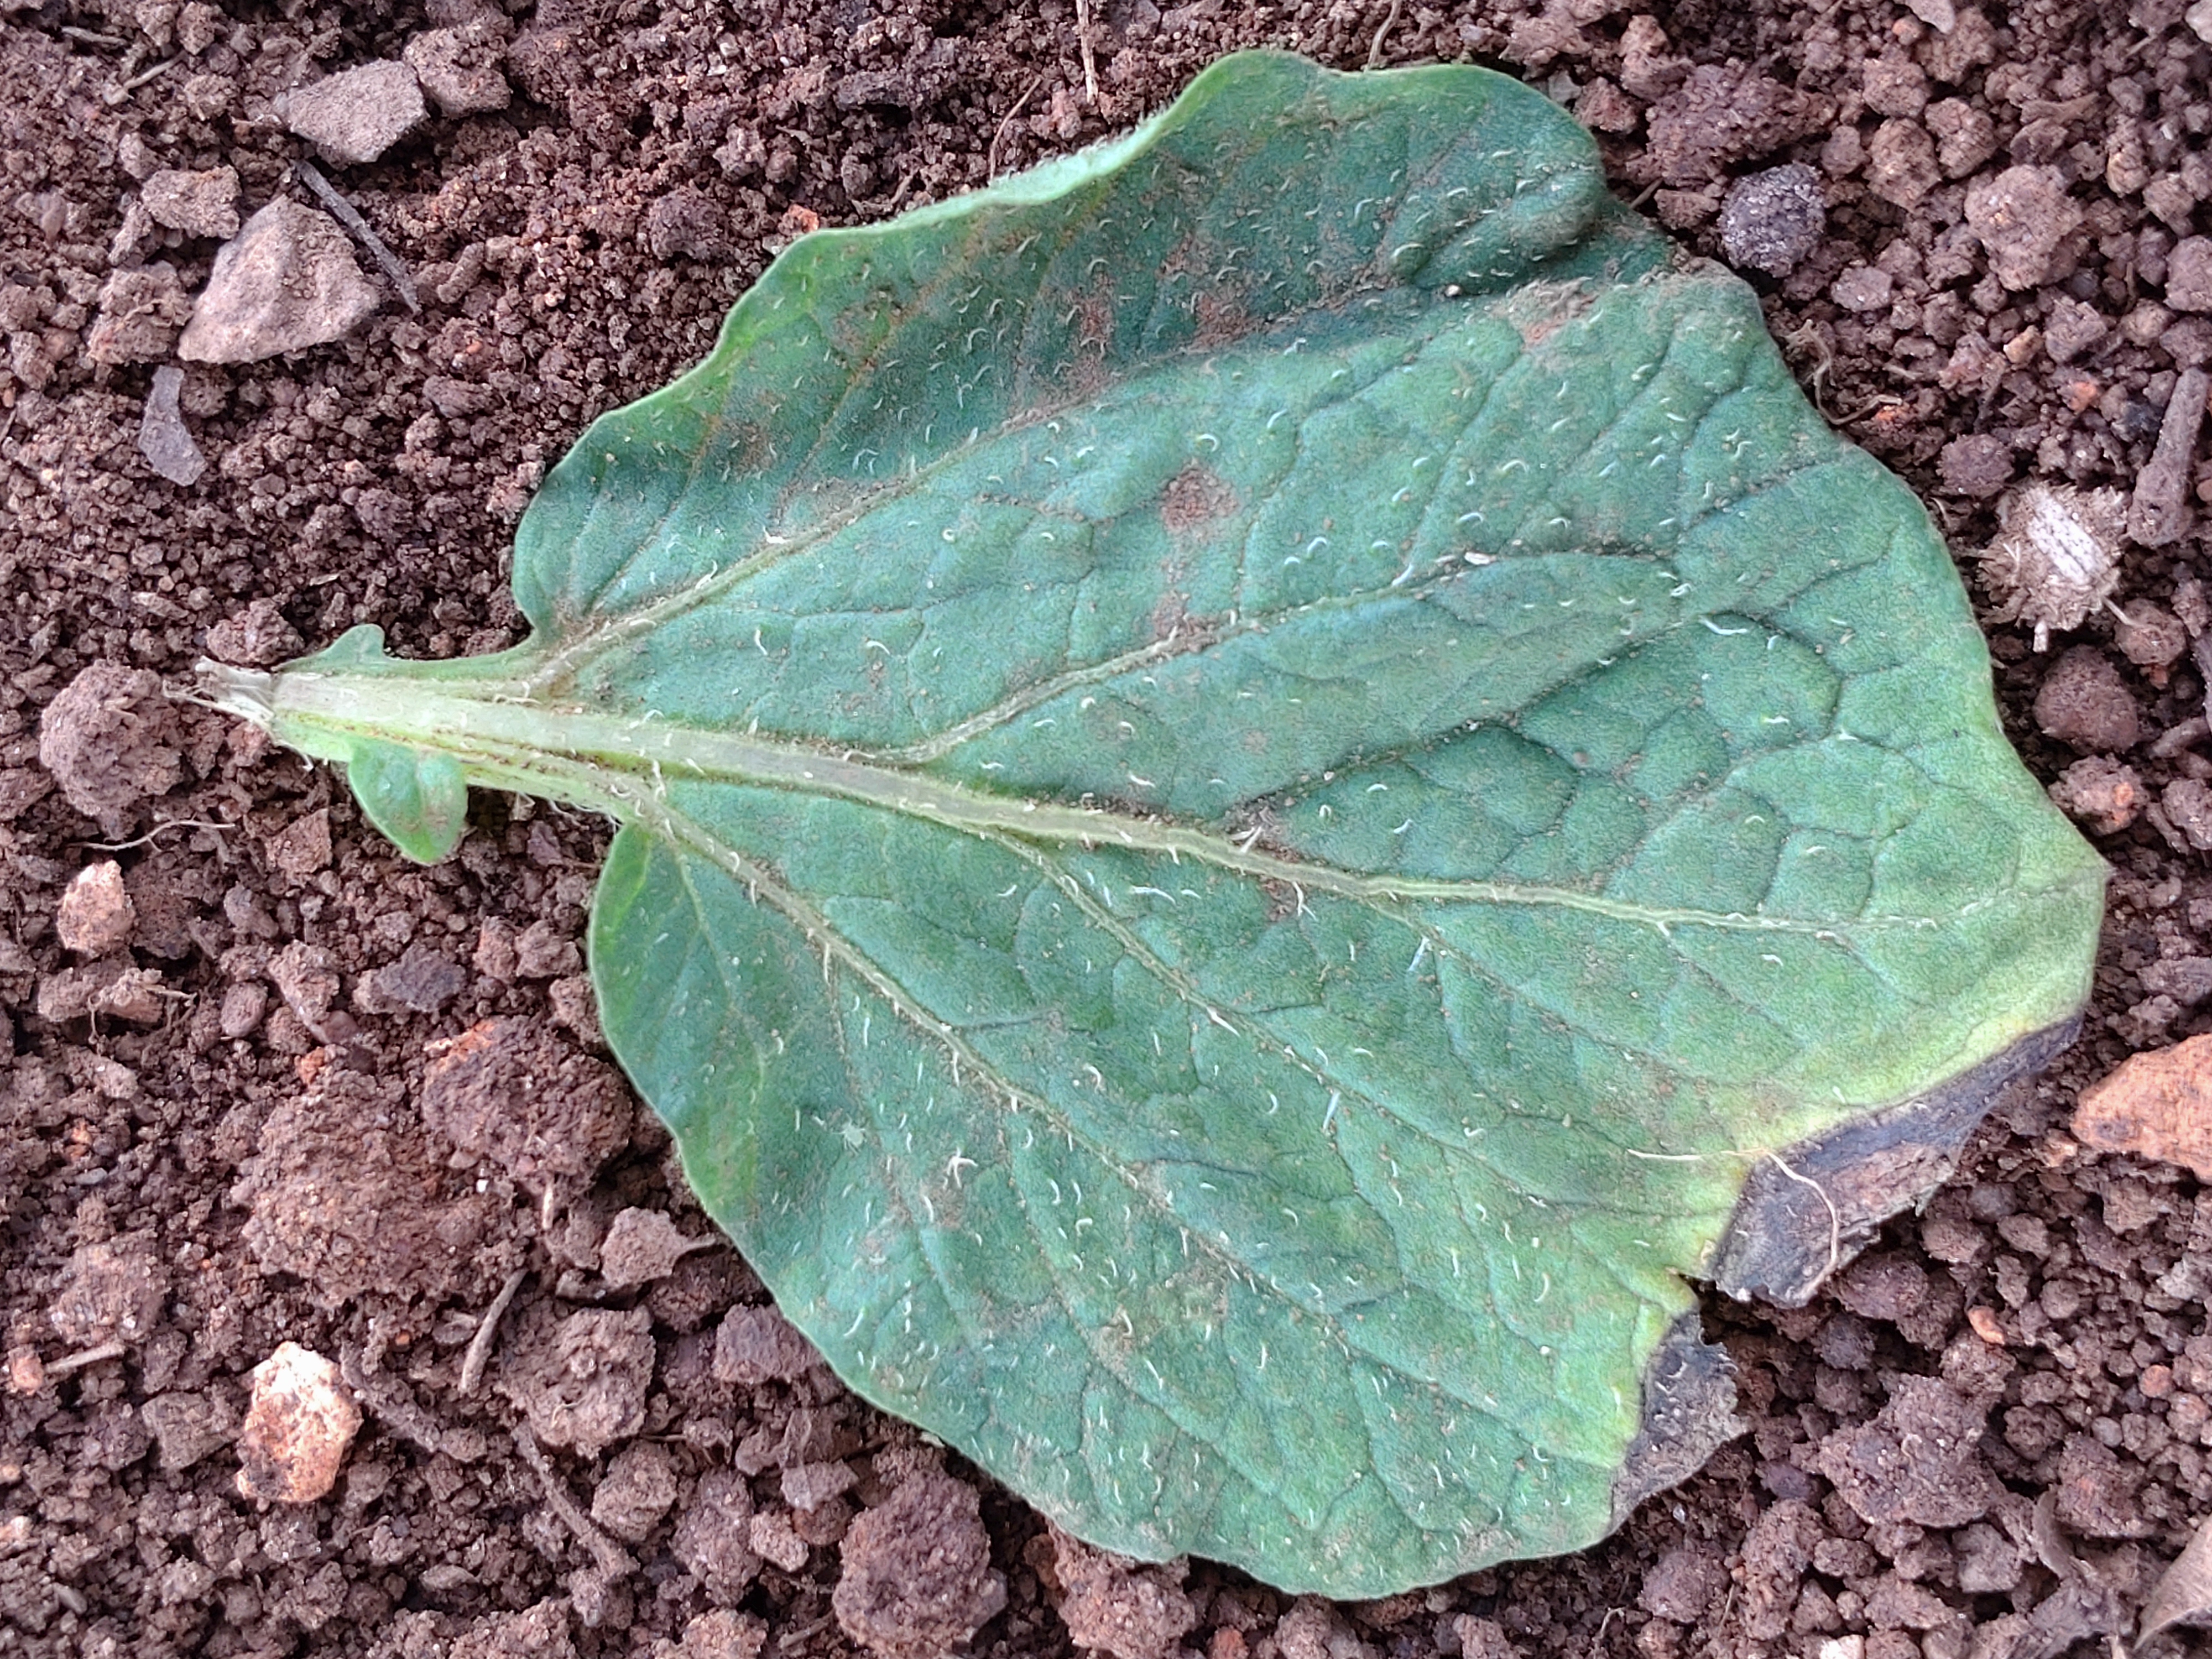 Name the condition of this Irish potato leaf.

early blight
